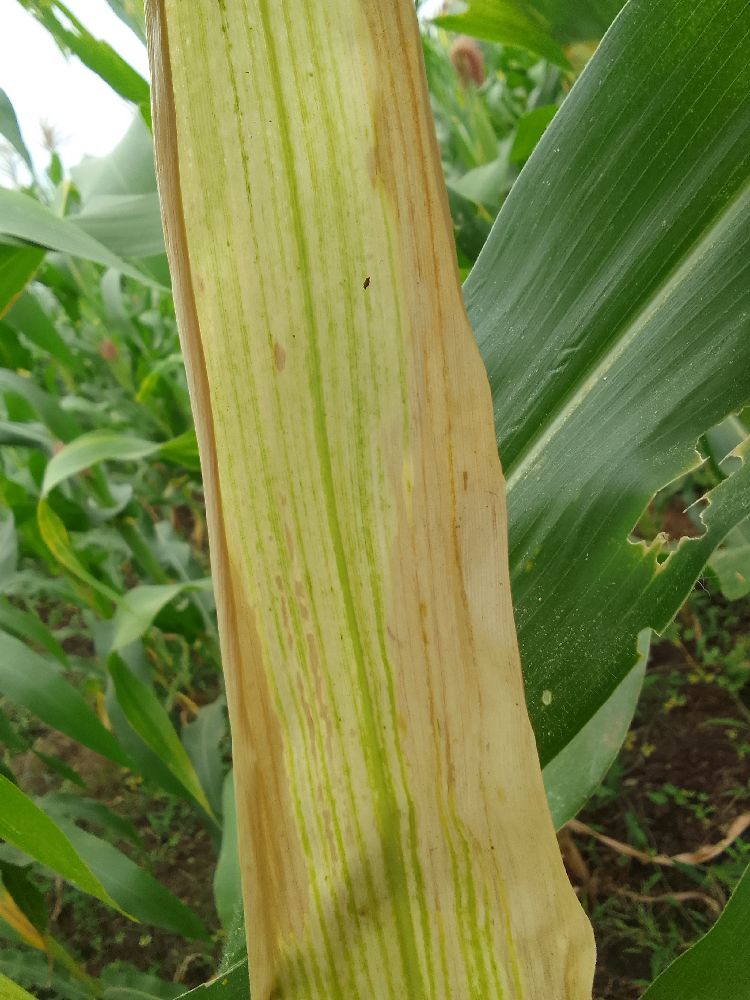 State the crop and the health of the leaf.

maize, maize lethal necrosis
